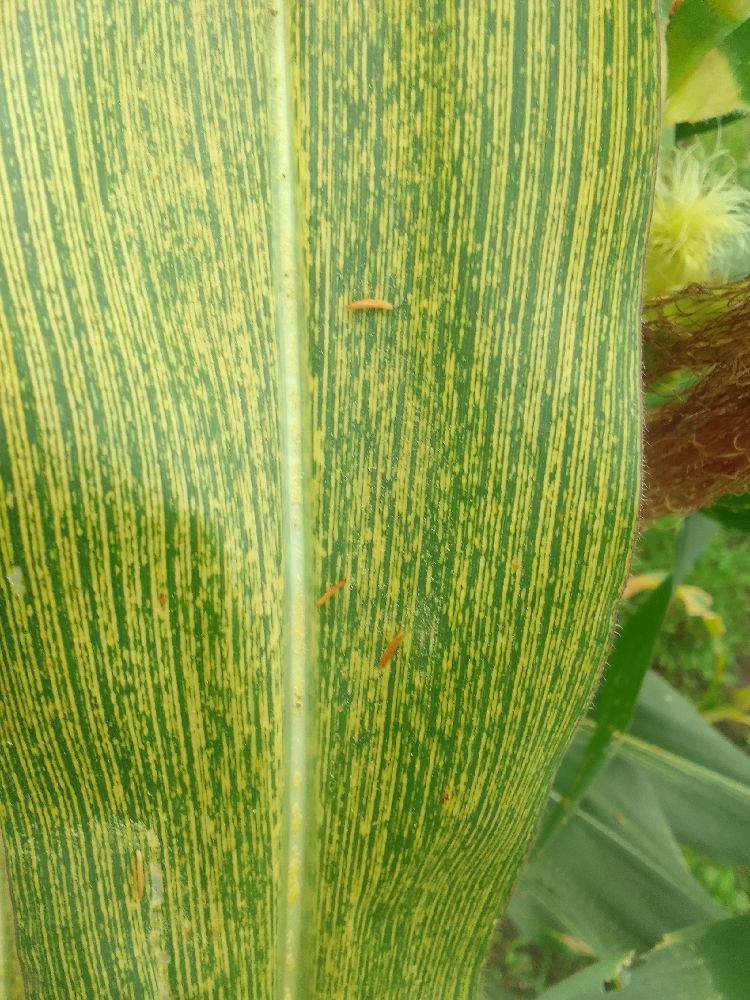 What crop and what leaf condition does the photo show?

maize, maize streak virus
